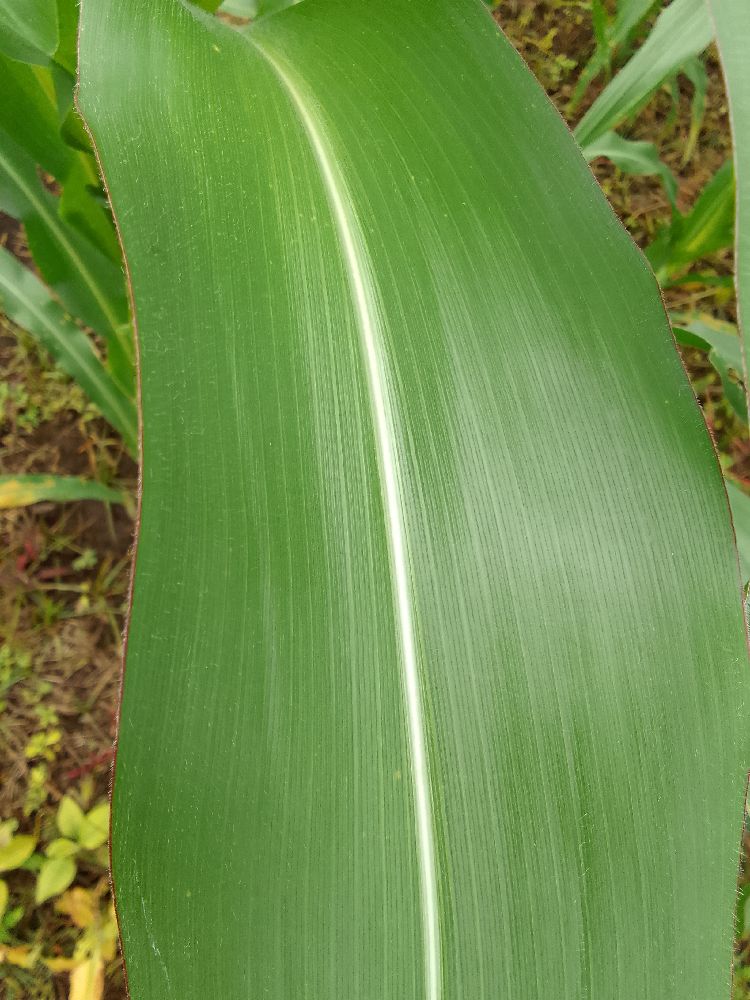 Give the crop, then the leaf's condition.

maize, healthy
